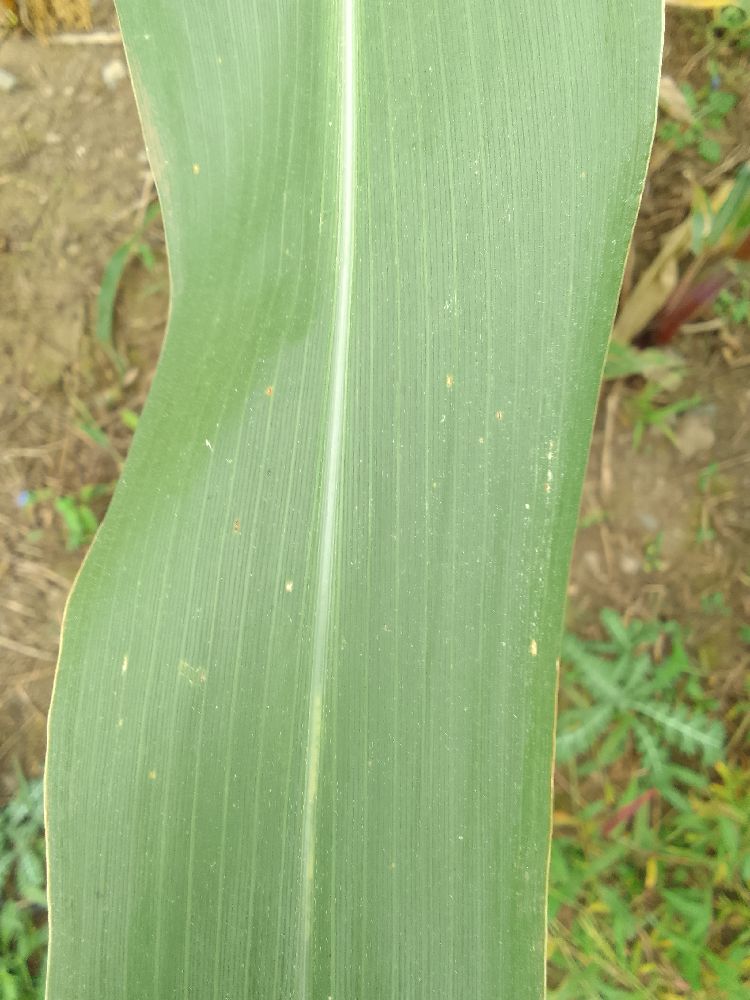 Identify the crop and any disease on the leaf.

maize, healthy
